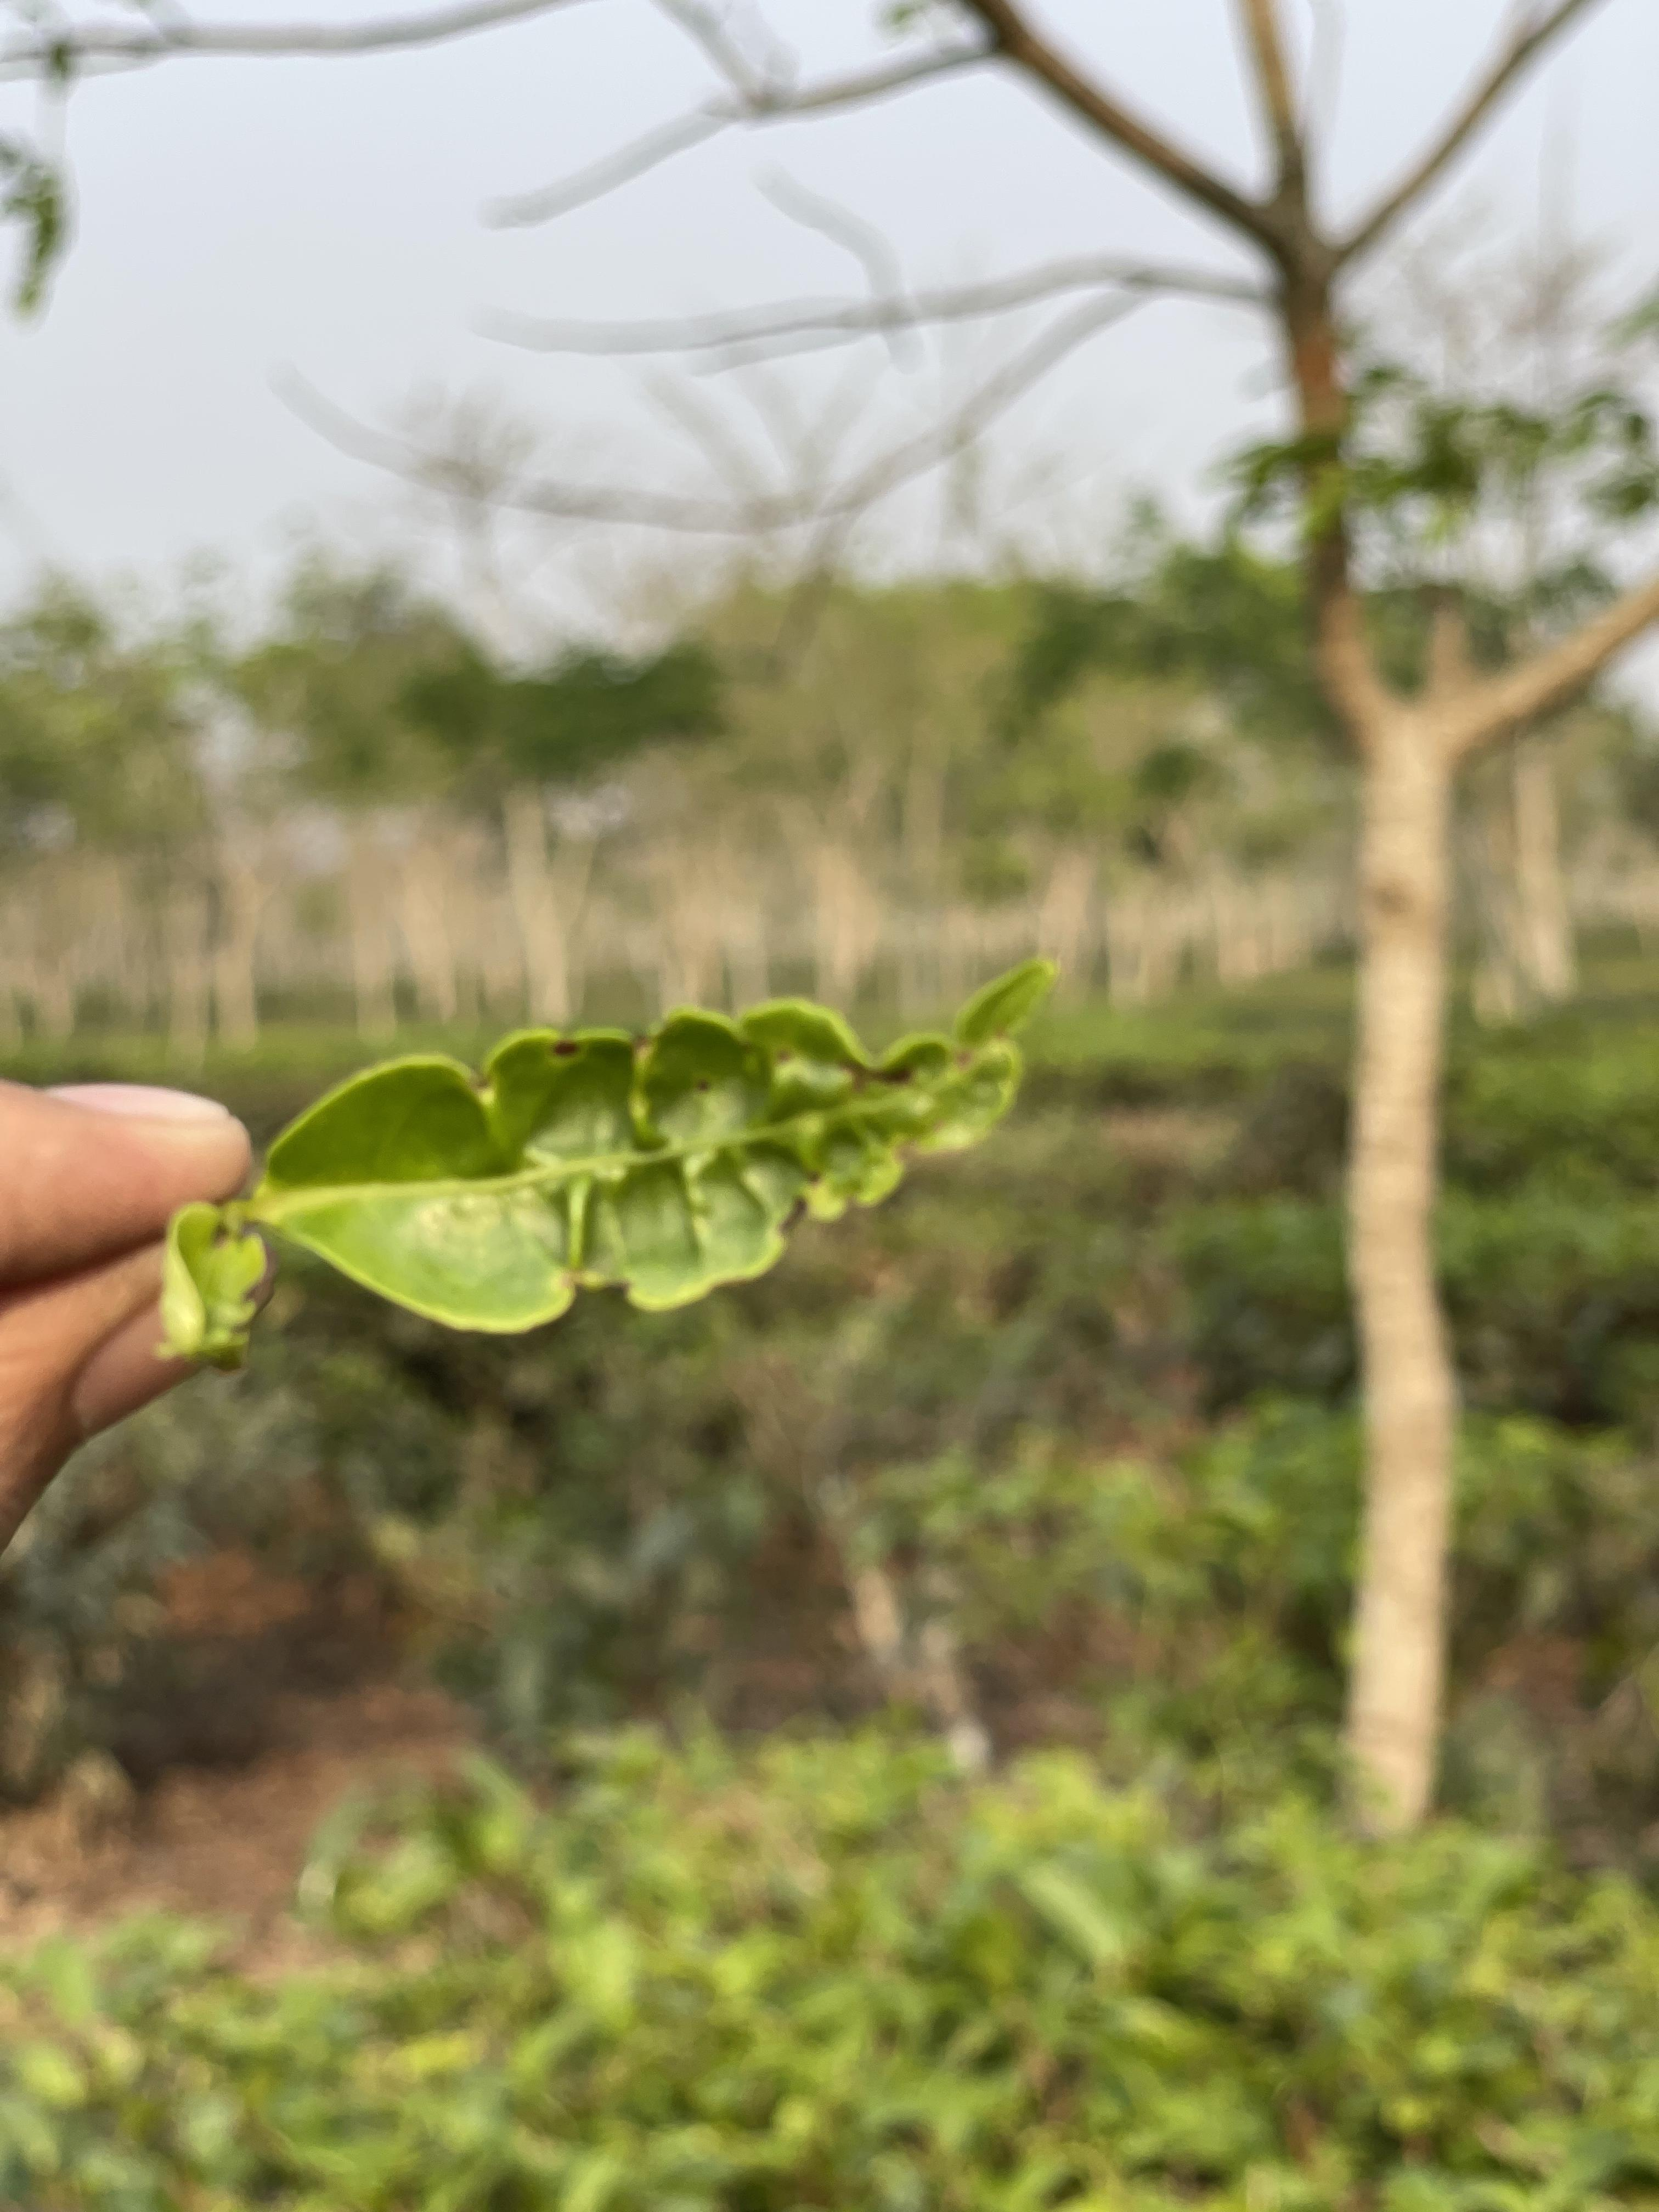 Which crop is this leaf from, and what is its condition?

tea, helopeltis
